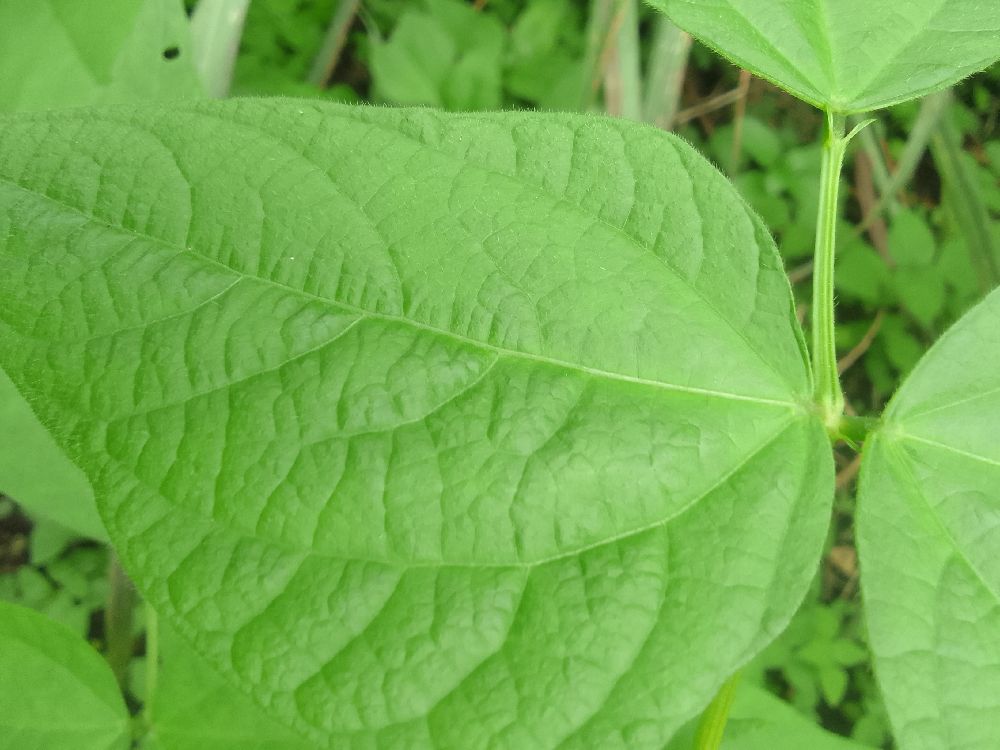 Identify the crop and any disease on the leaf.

common bean, healthy
